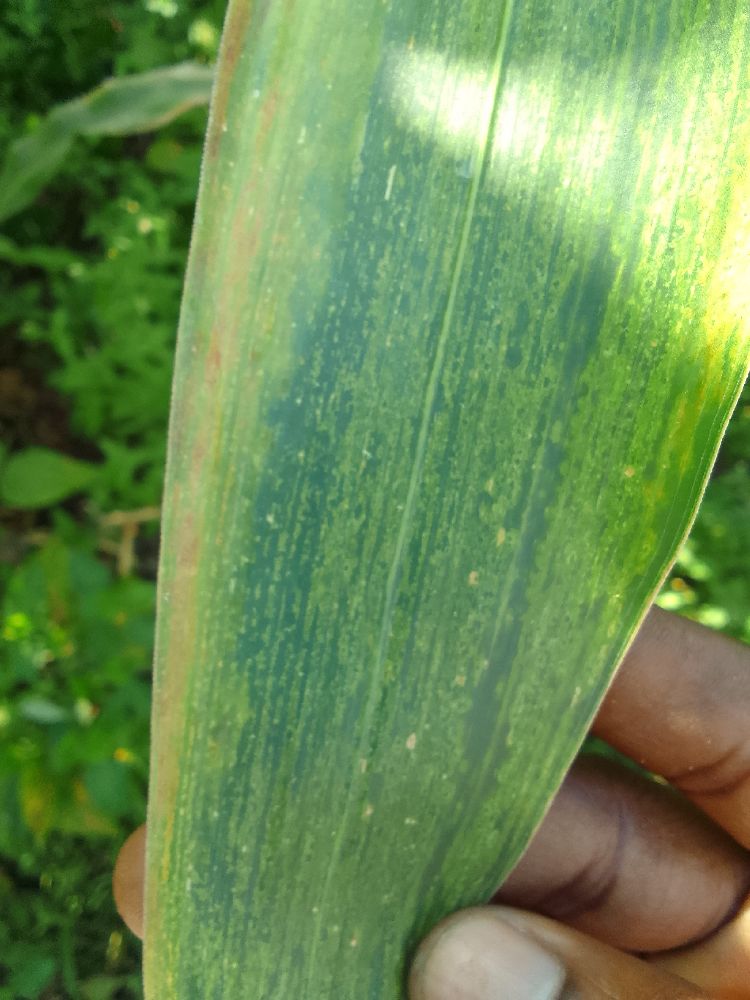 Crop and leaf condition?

maize, maize lethal necrosis
